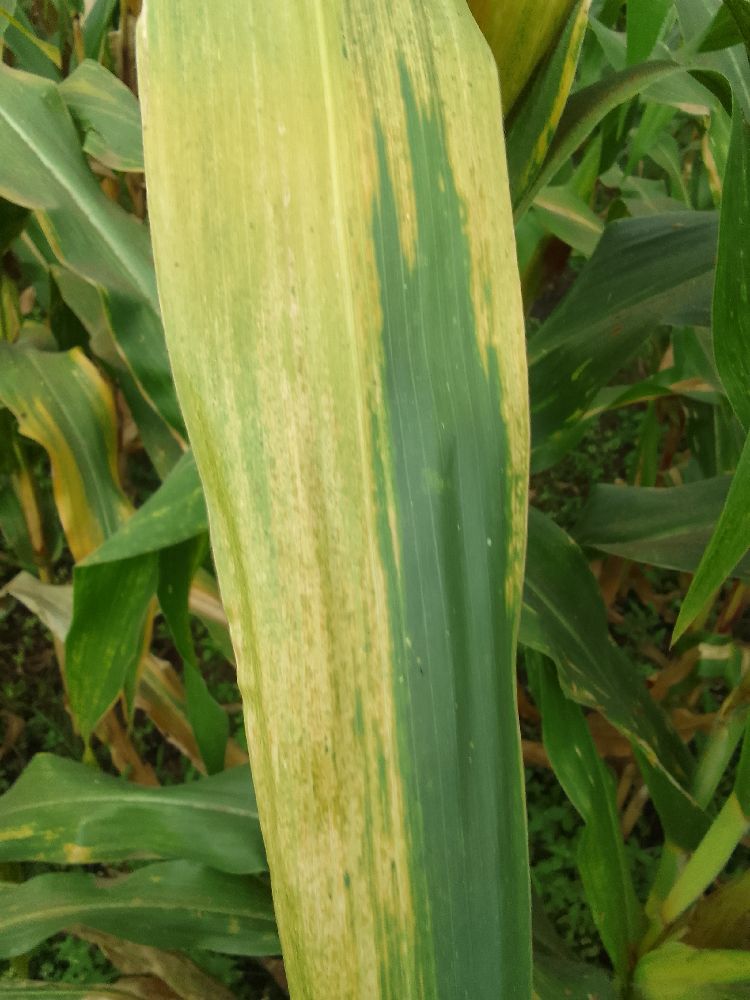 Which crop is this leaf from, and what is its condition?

maize, maize lethal necrosis
